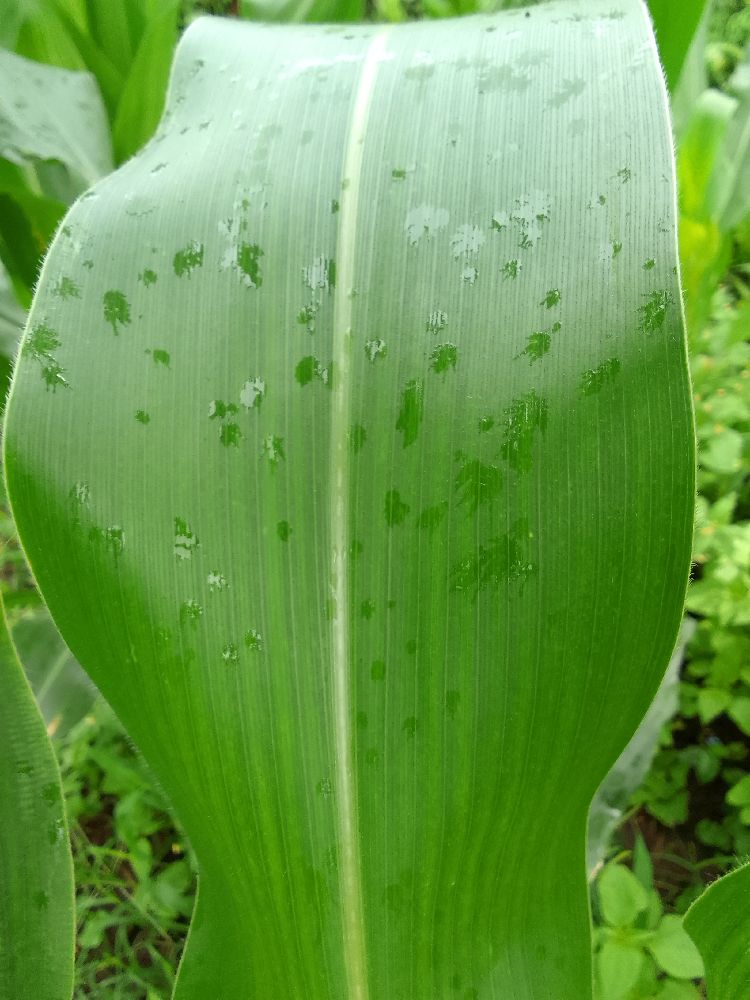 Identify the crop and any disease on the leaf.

maize, healthy
